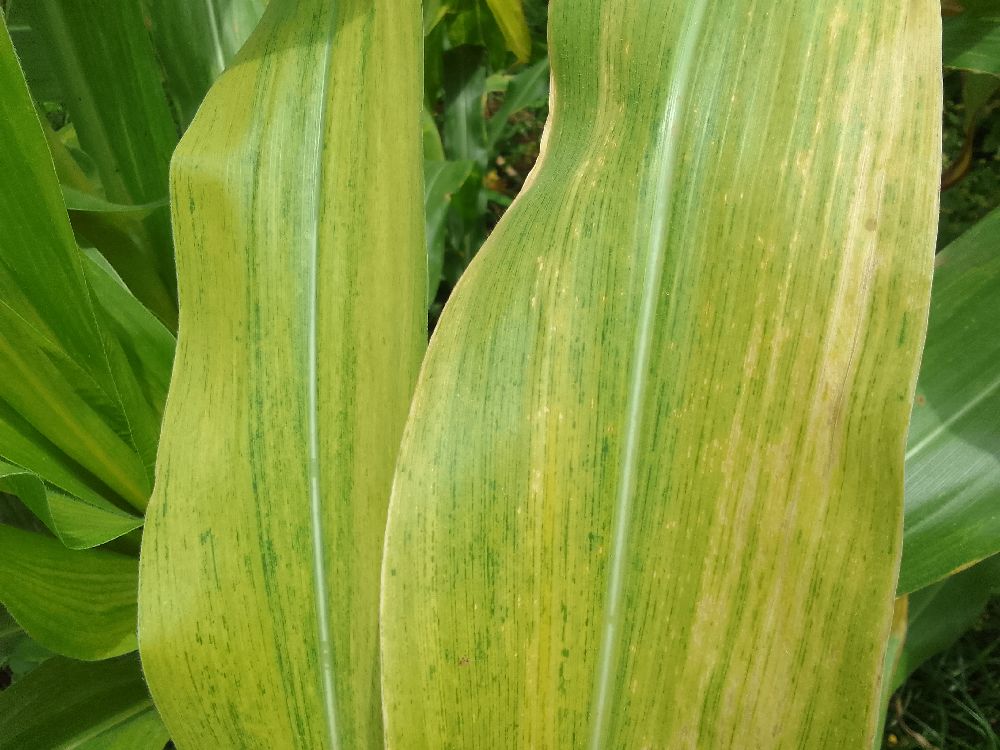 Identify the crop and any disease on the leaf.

maize, maize lethal necrosis
